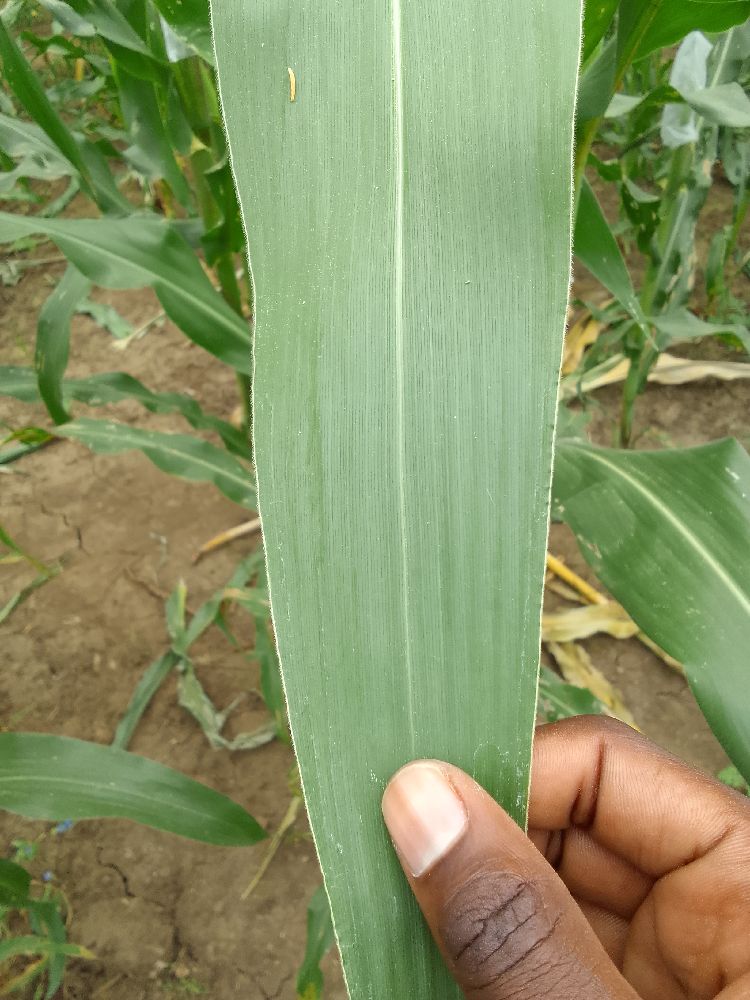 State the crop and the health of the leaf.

maize, healthy
